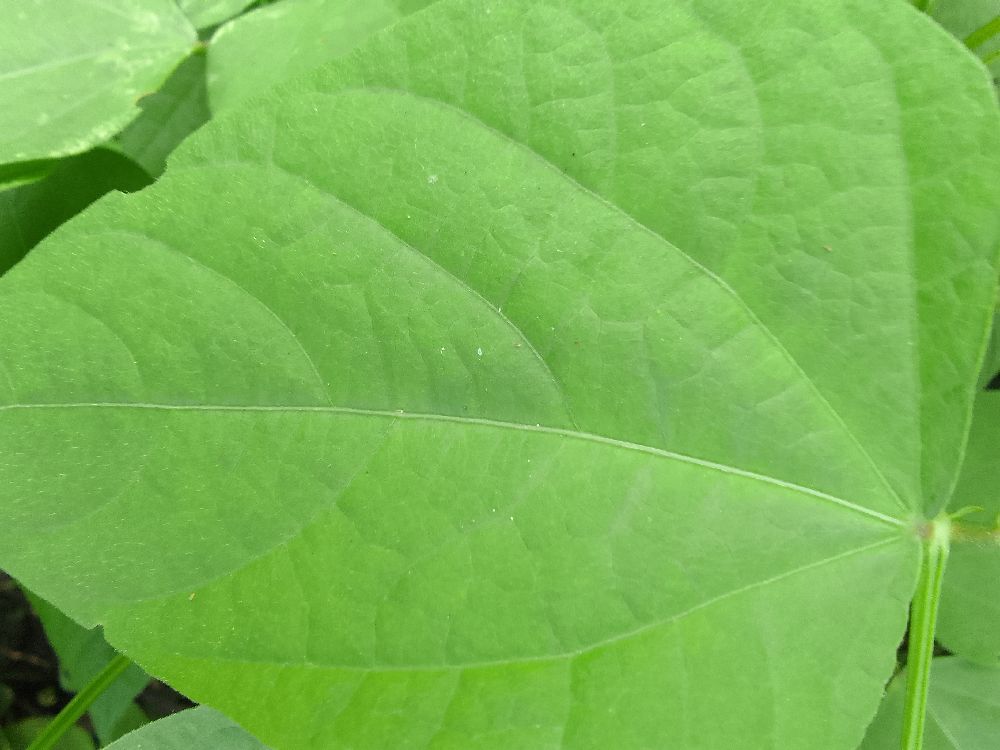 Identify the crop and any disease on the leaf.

common bean, healthy
